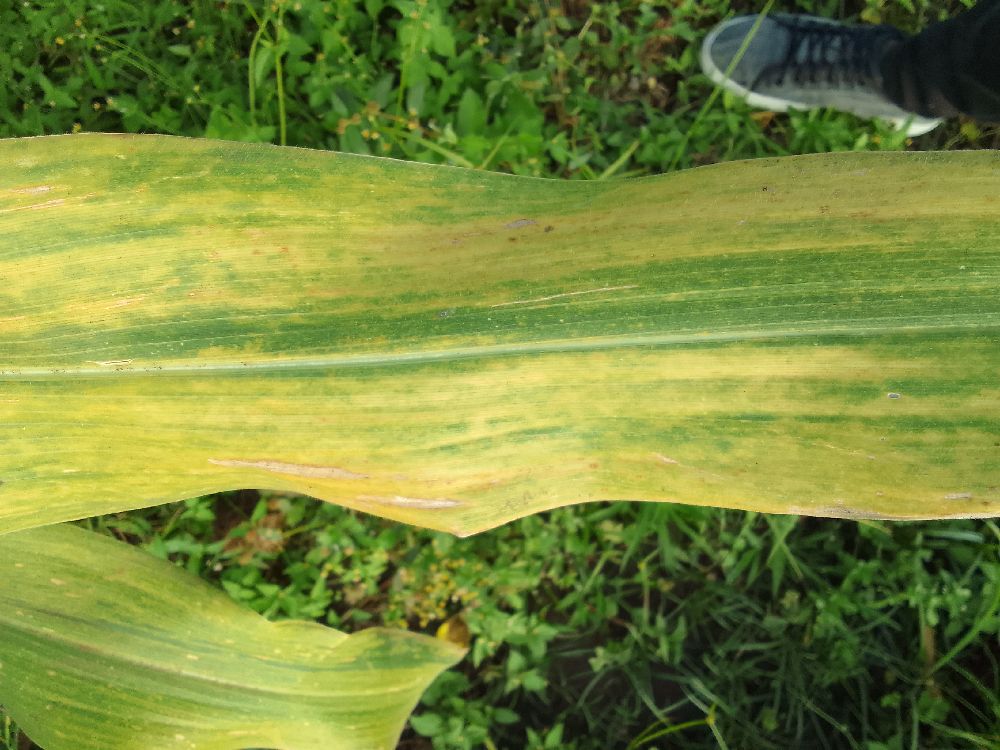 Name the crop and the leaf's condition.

maize, maize lethal necrosis
